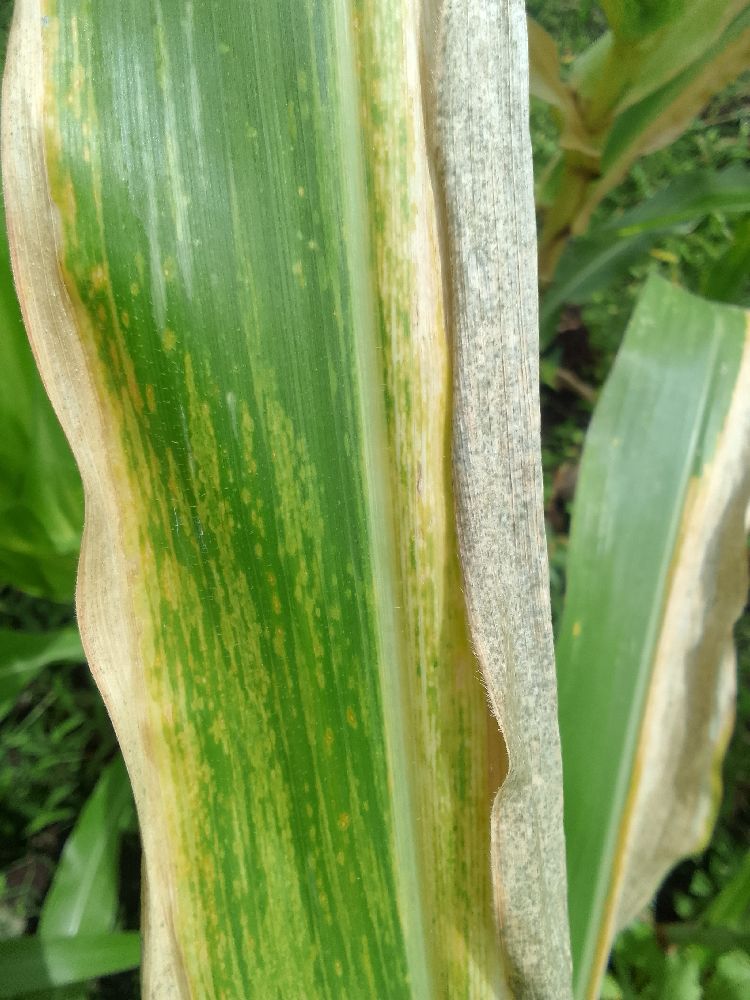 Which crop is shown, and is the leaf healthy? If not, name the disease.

maize, maize lethal necrosis
